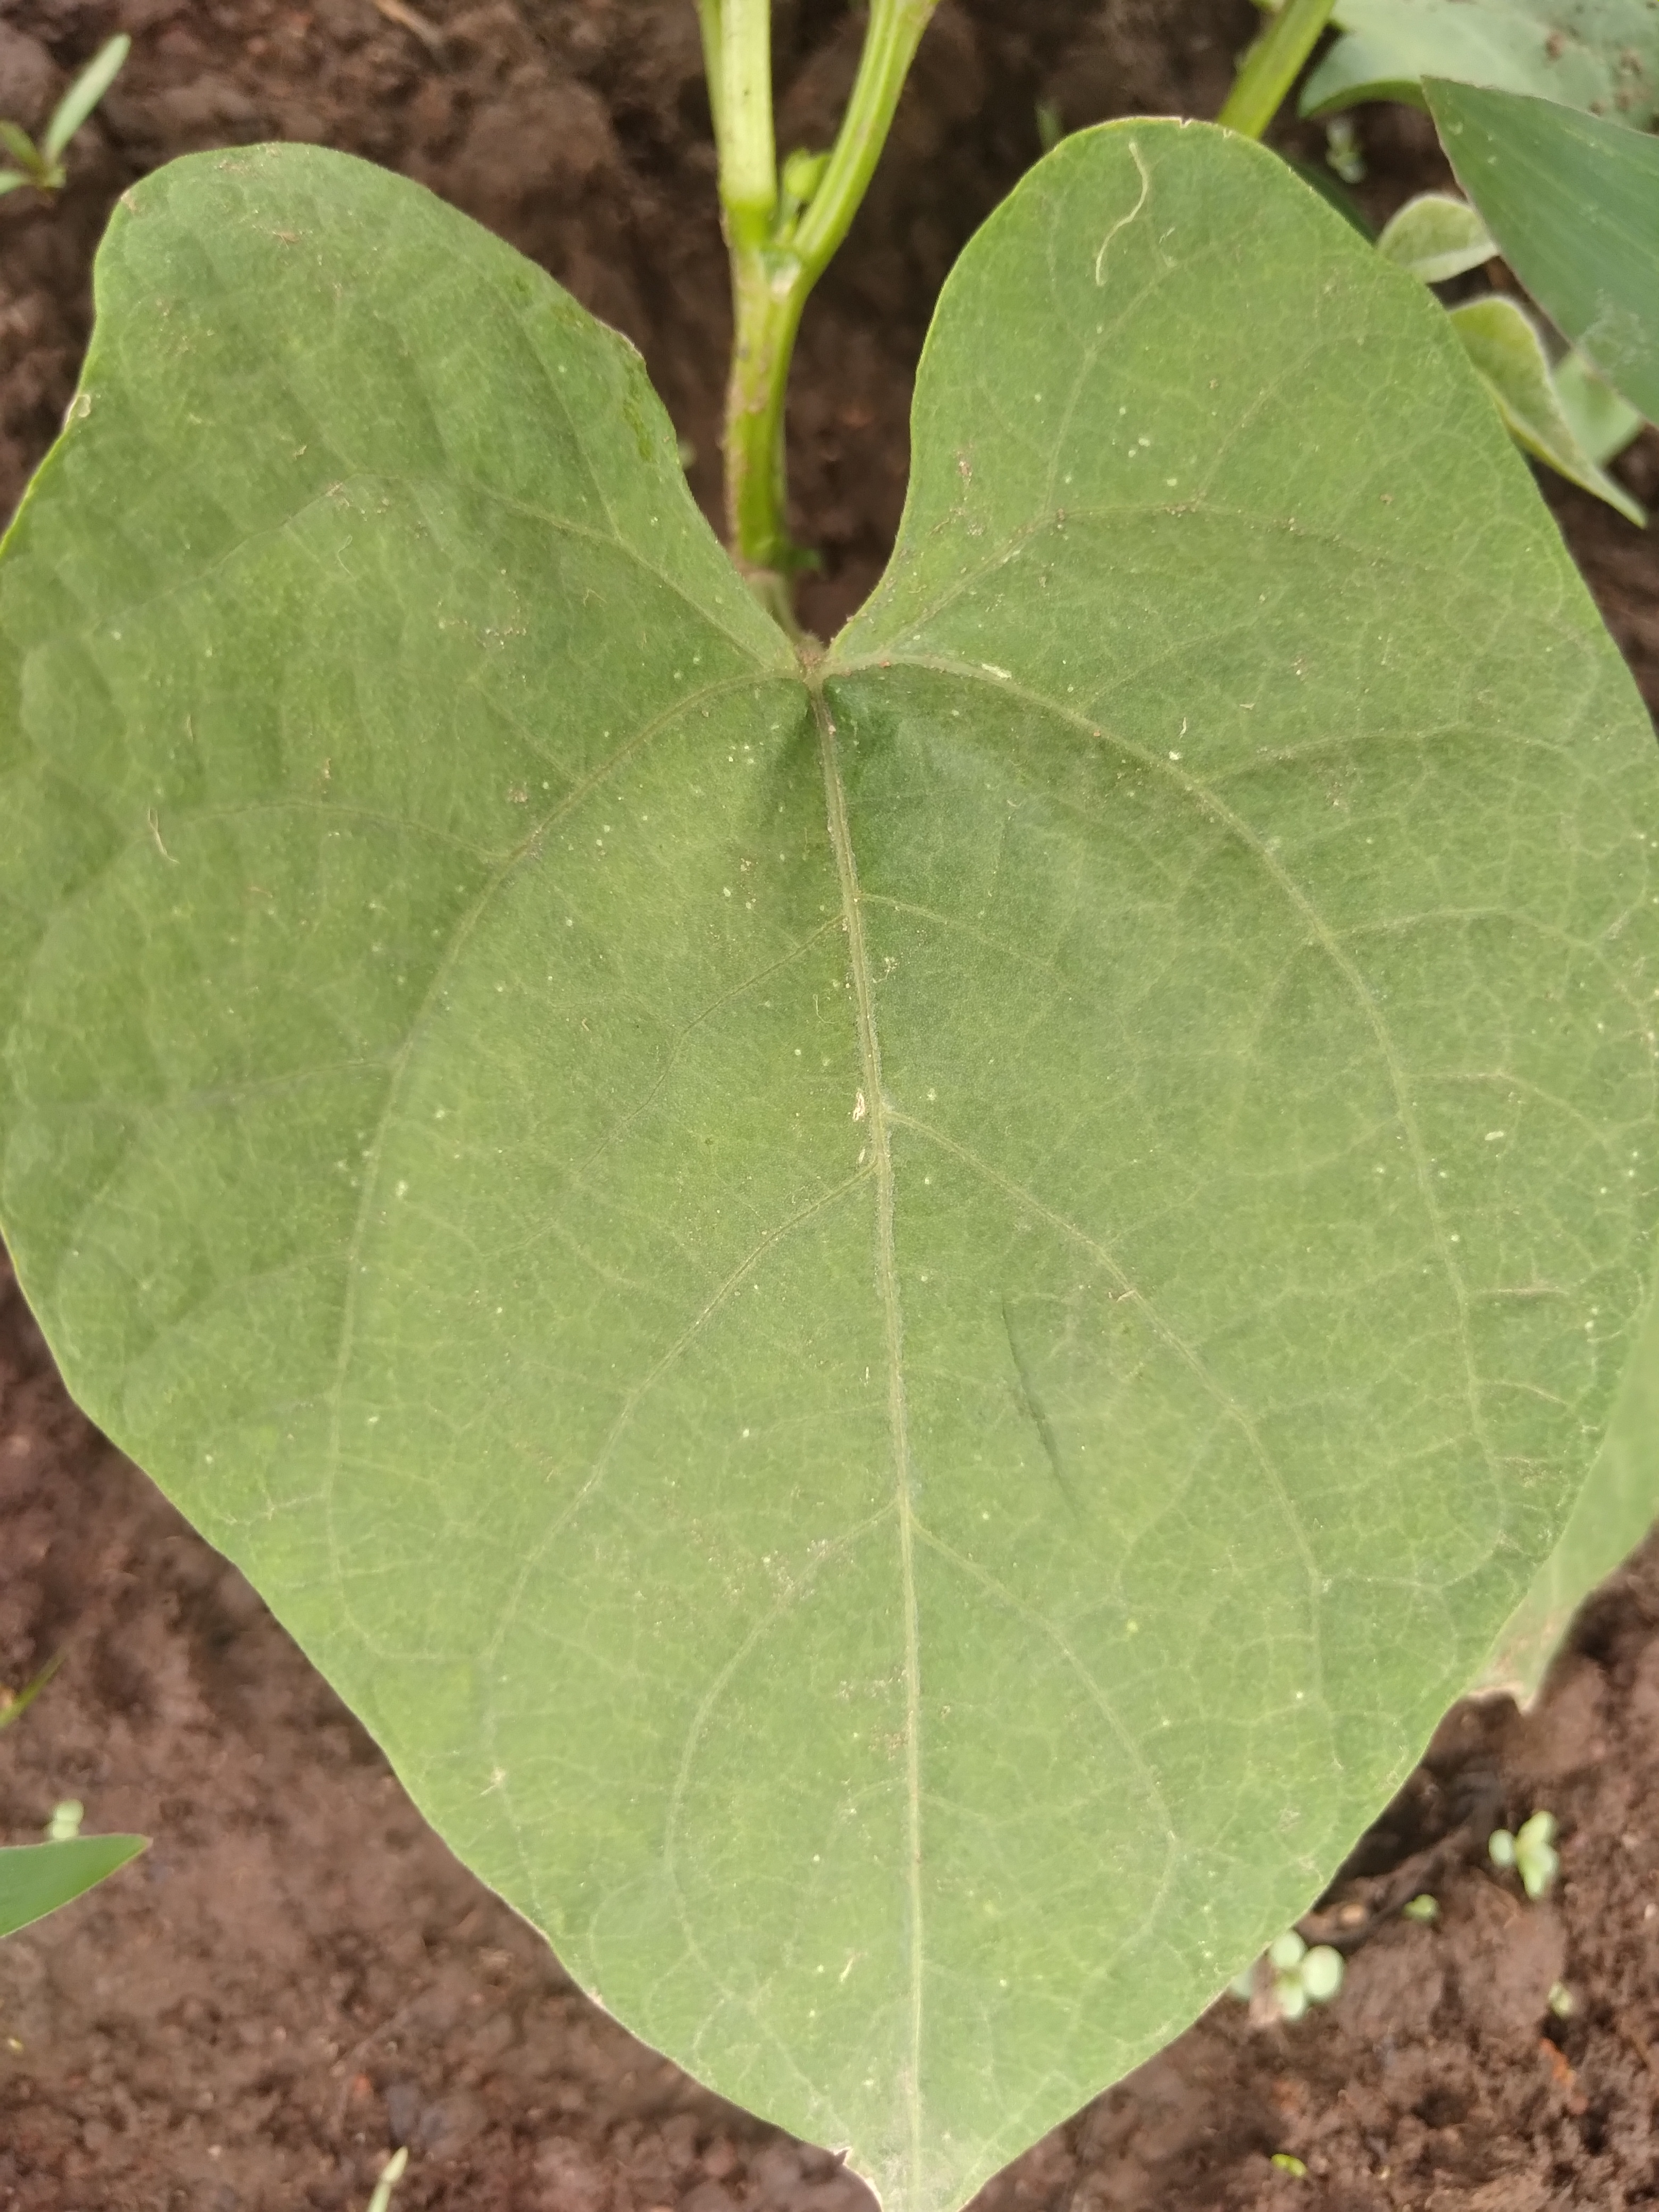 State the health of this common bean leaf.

healthy
